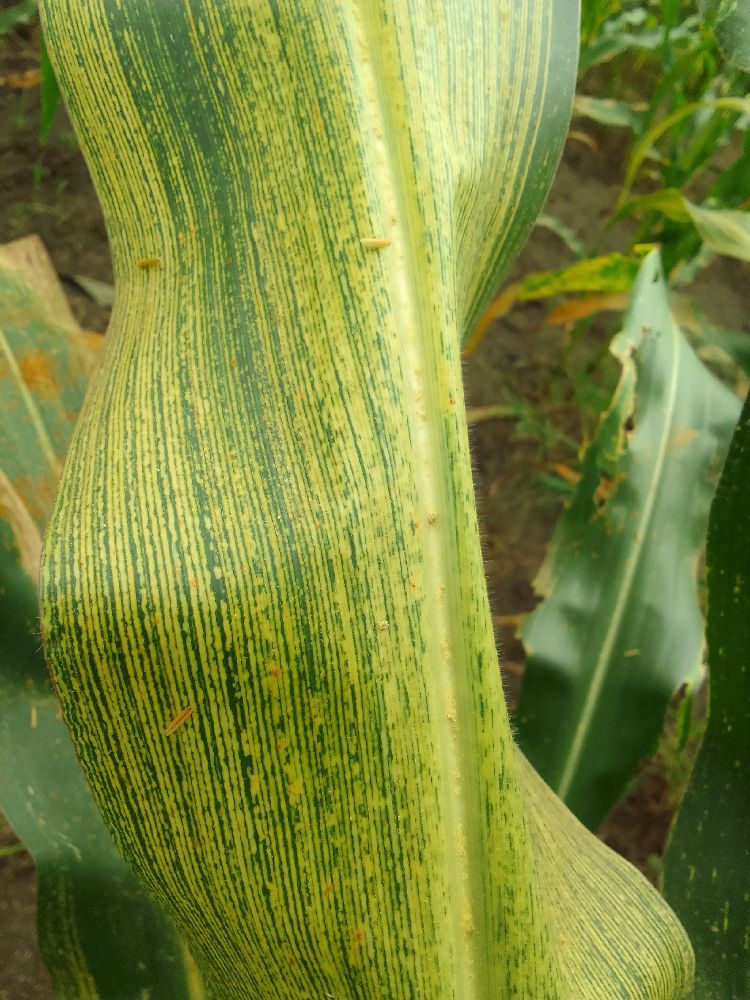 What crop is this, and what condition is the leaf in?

maize, maize streak virus
